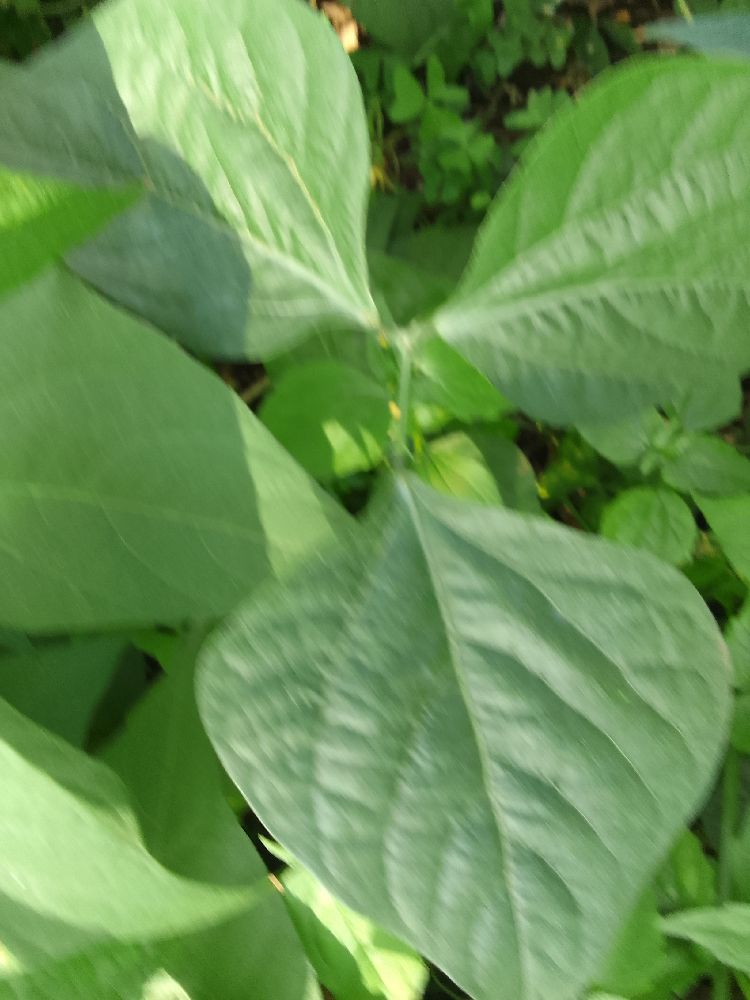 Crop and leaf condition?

common bean, healthy
